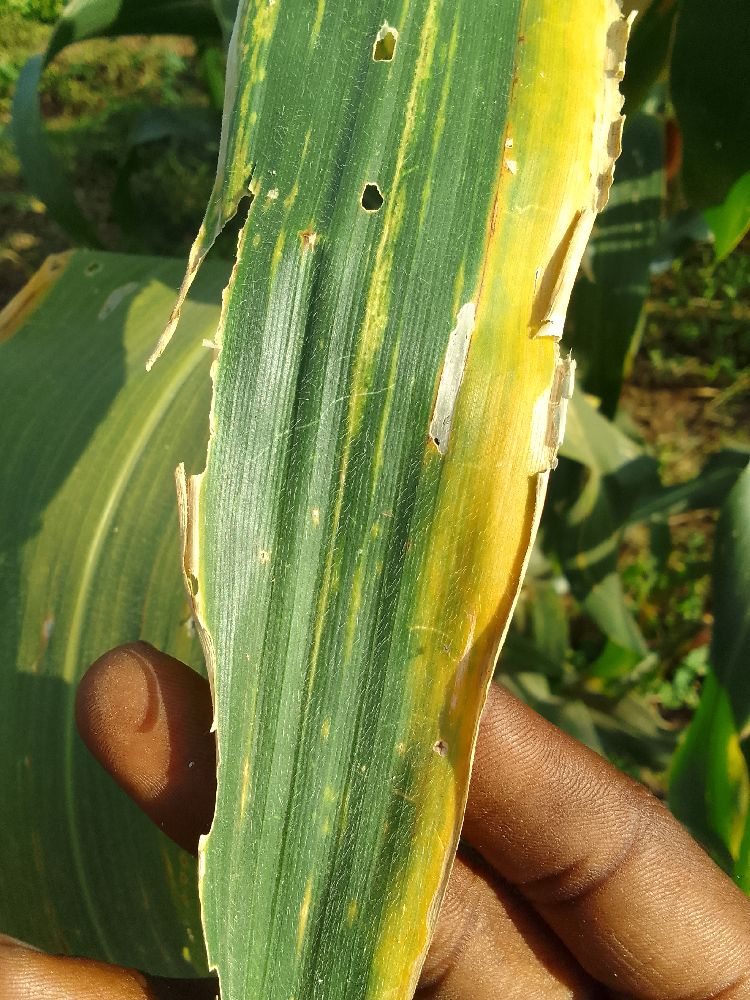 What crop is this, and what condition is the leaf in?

maize, maize lethal necrosis
